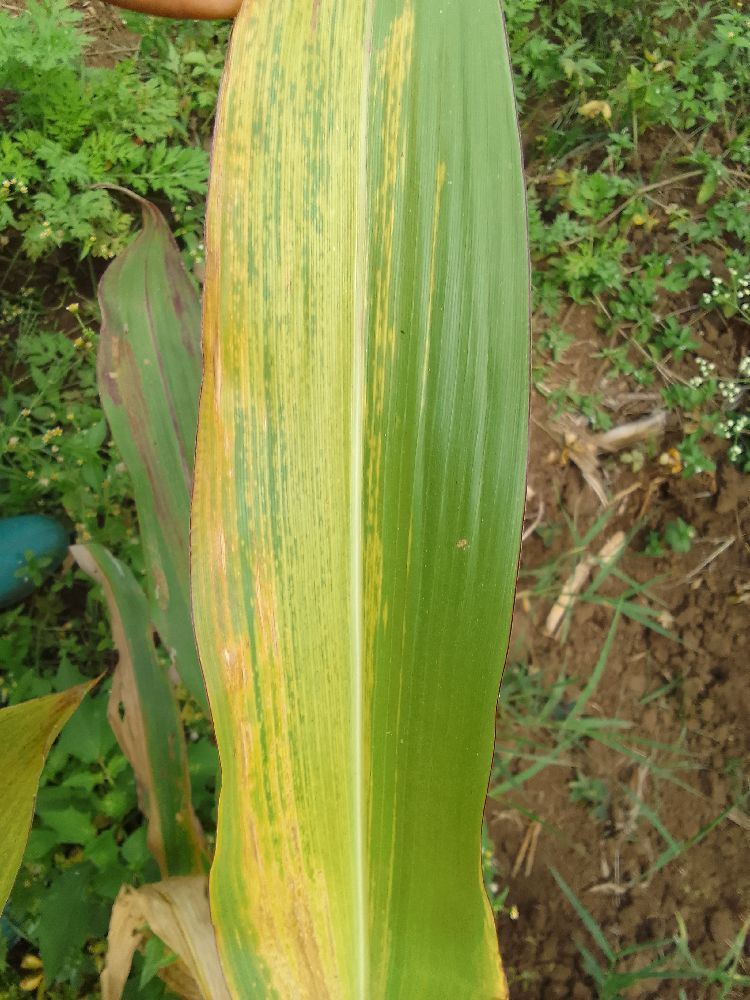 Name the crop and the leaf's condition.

maize, maize lethal necrosis
